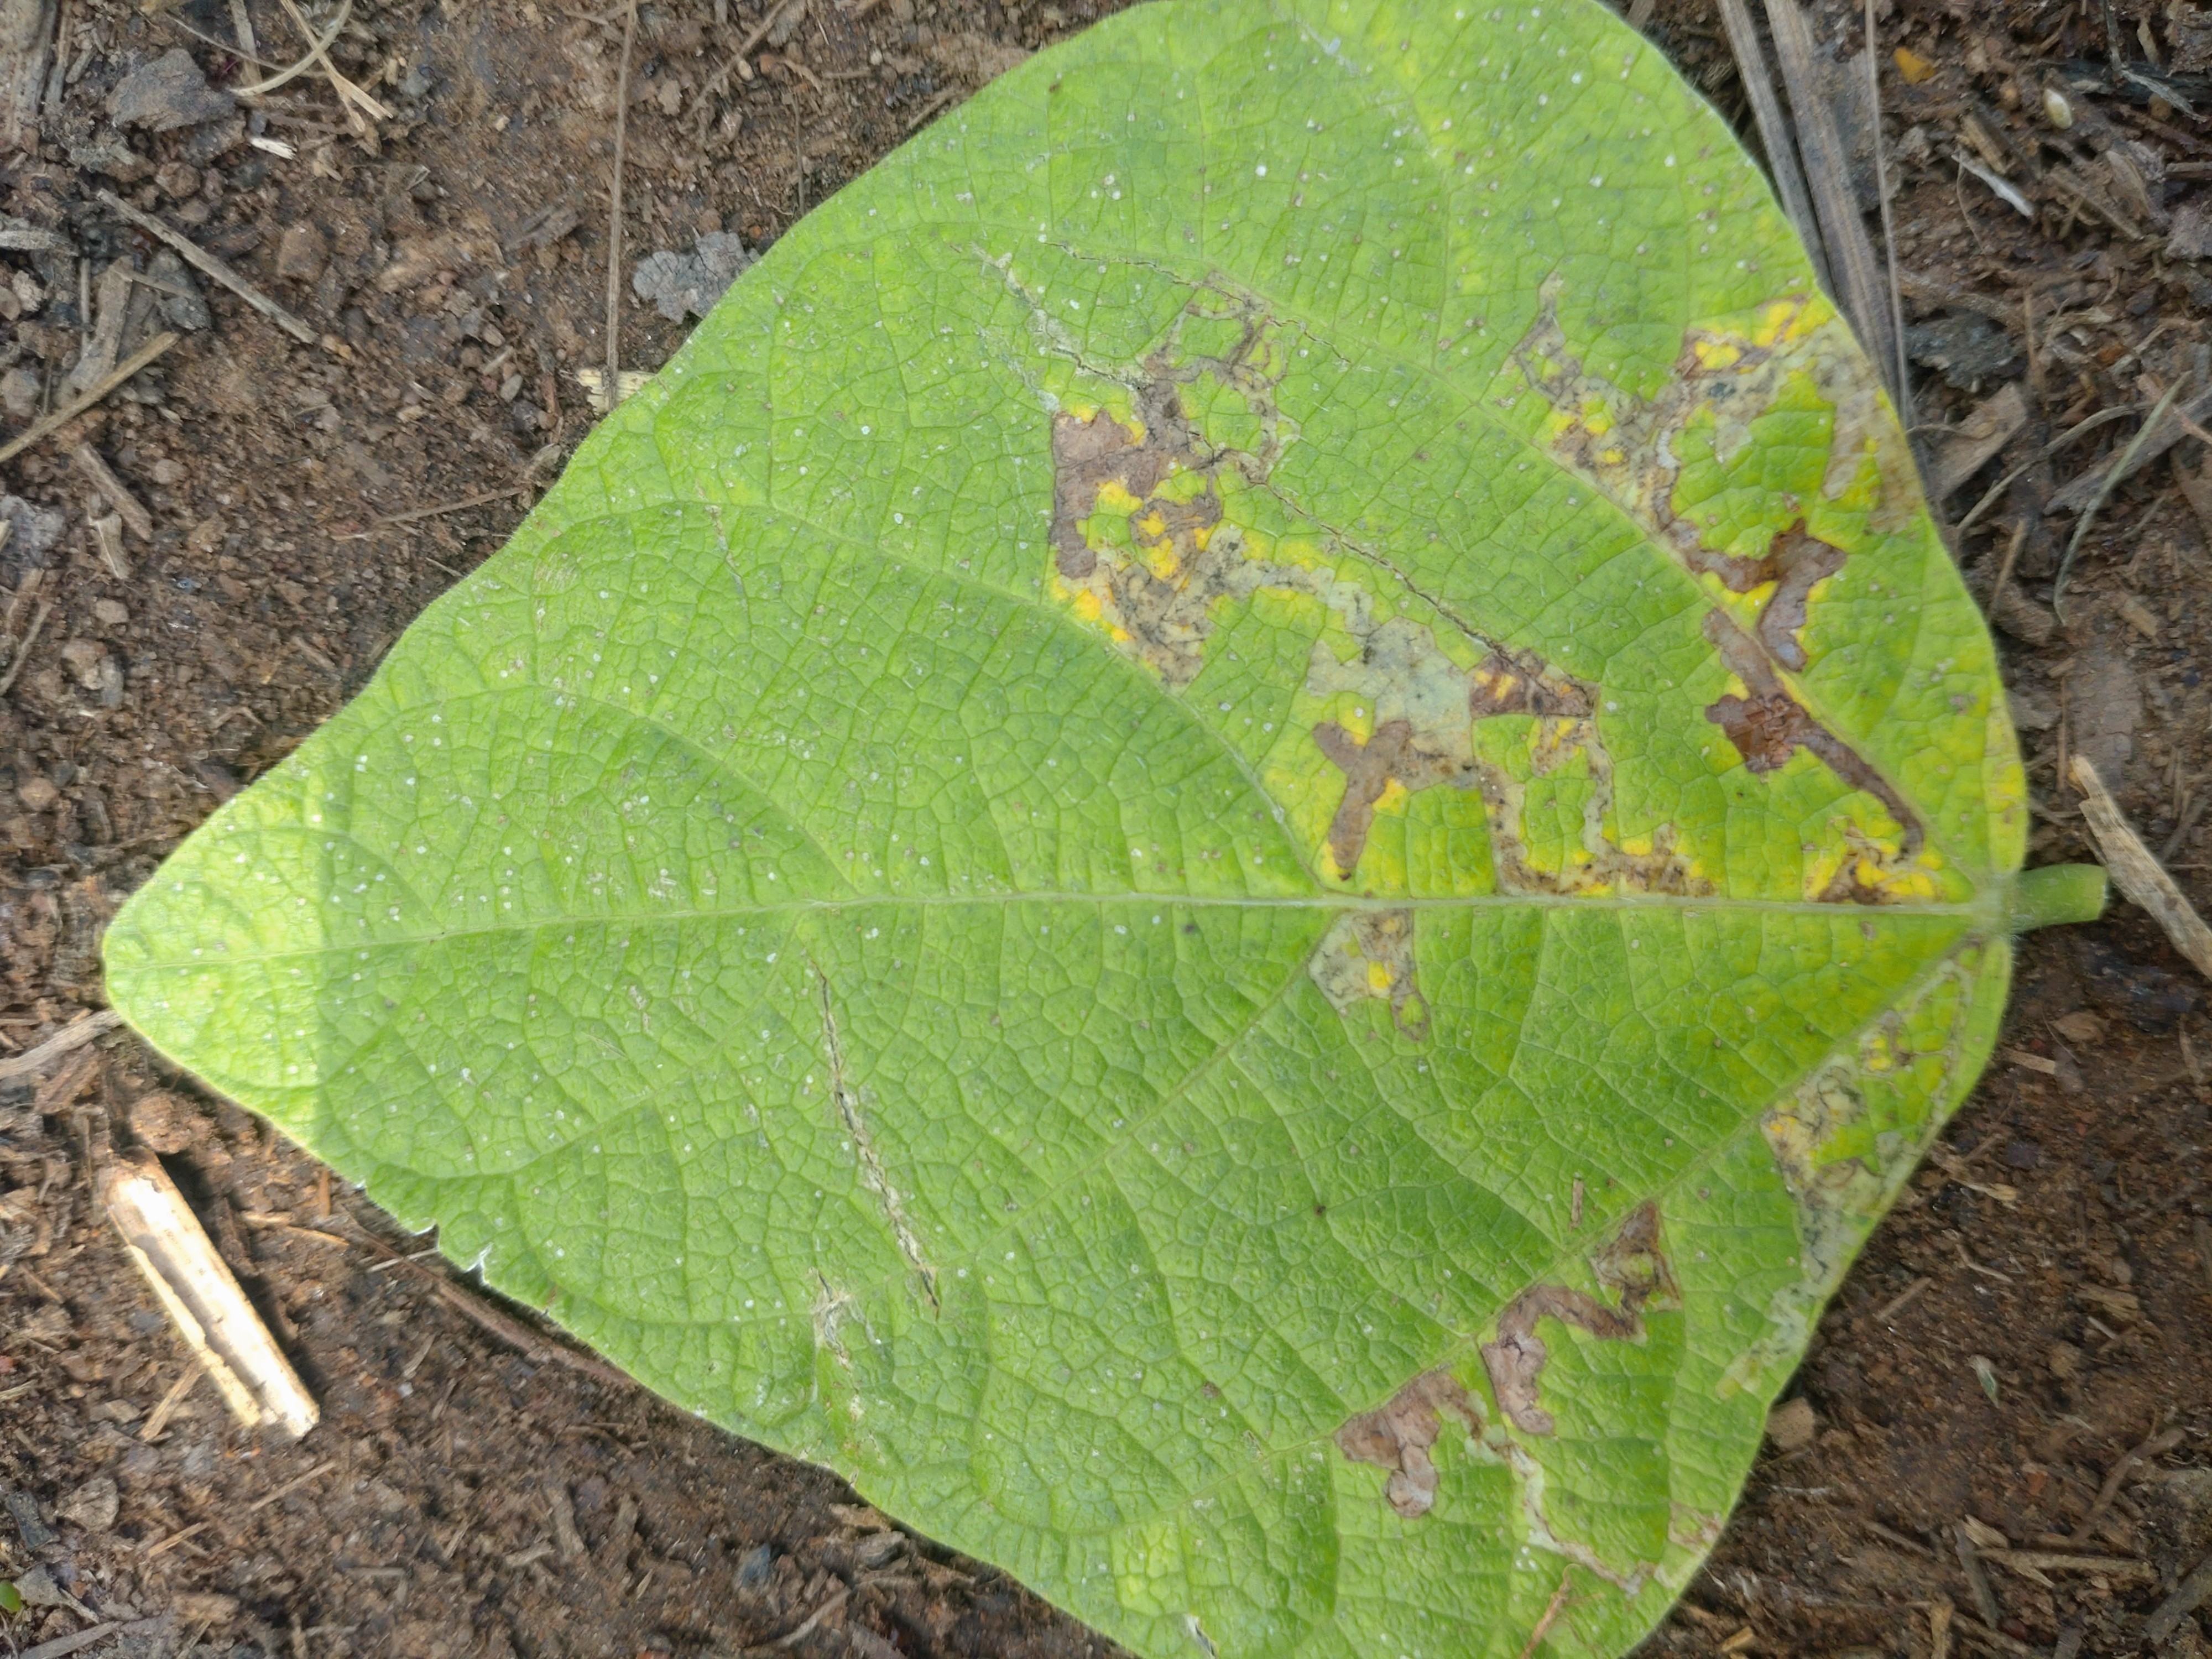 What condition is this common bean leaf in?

anthracnose
